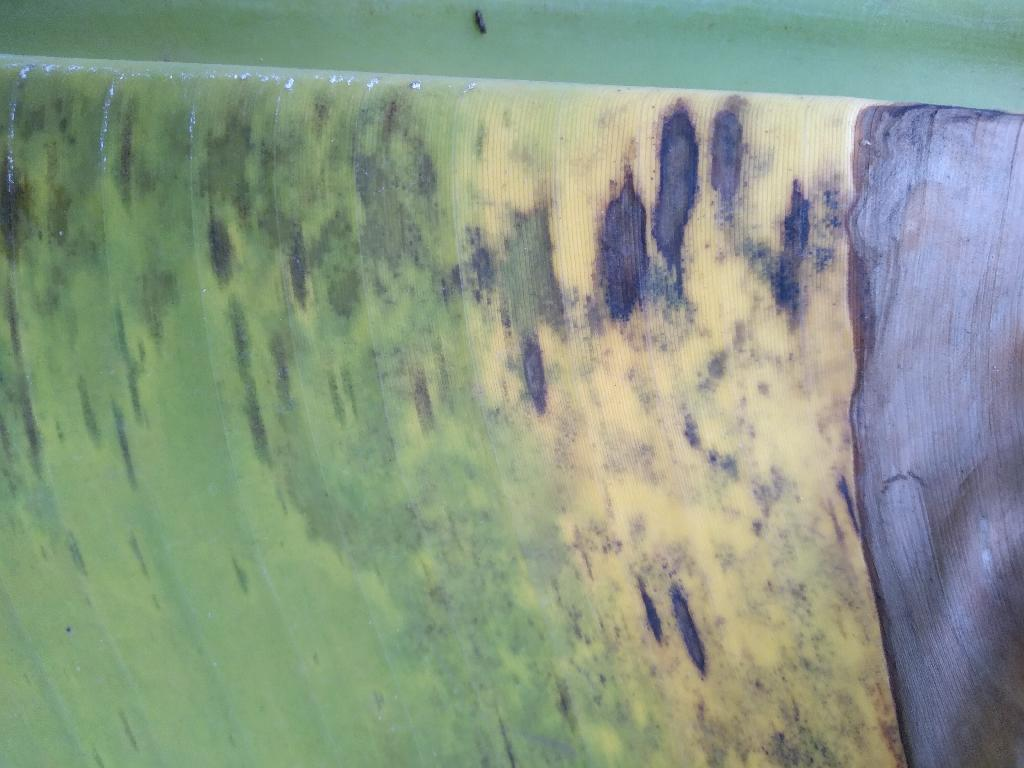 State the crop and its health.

banana, black sigatoka
